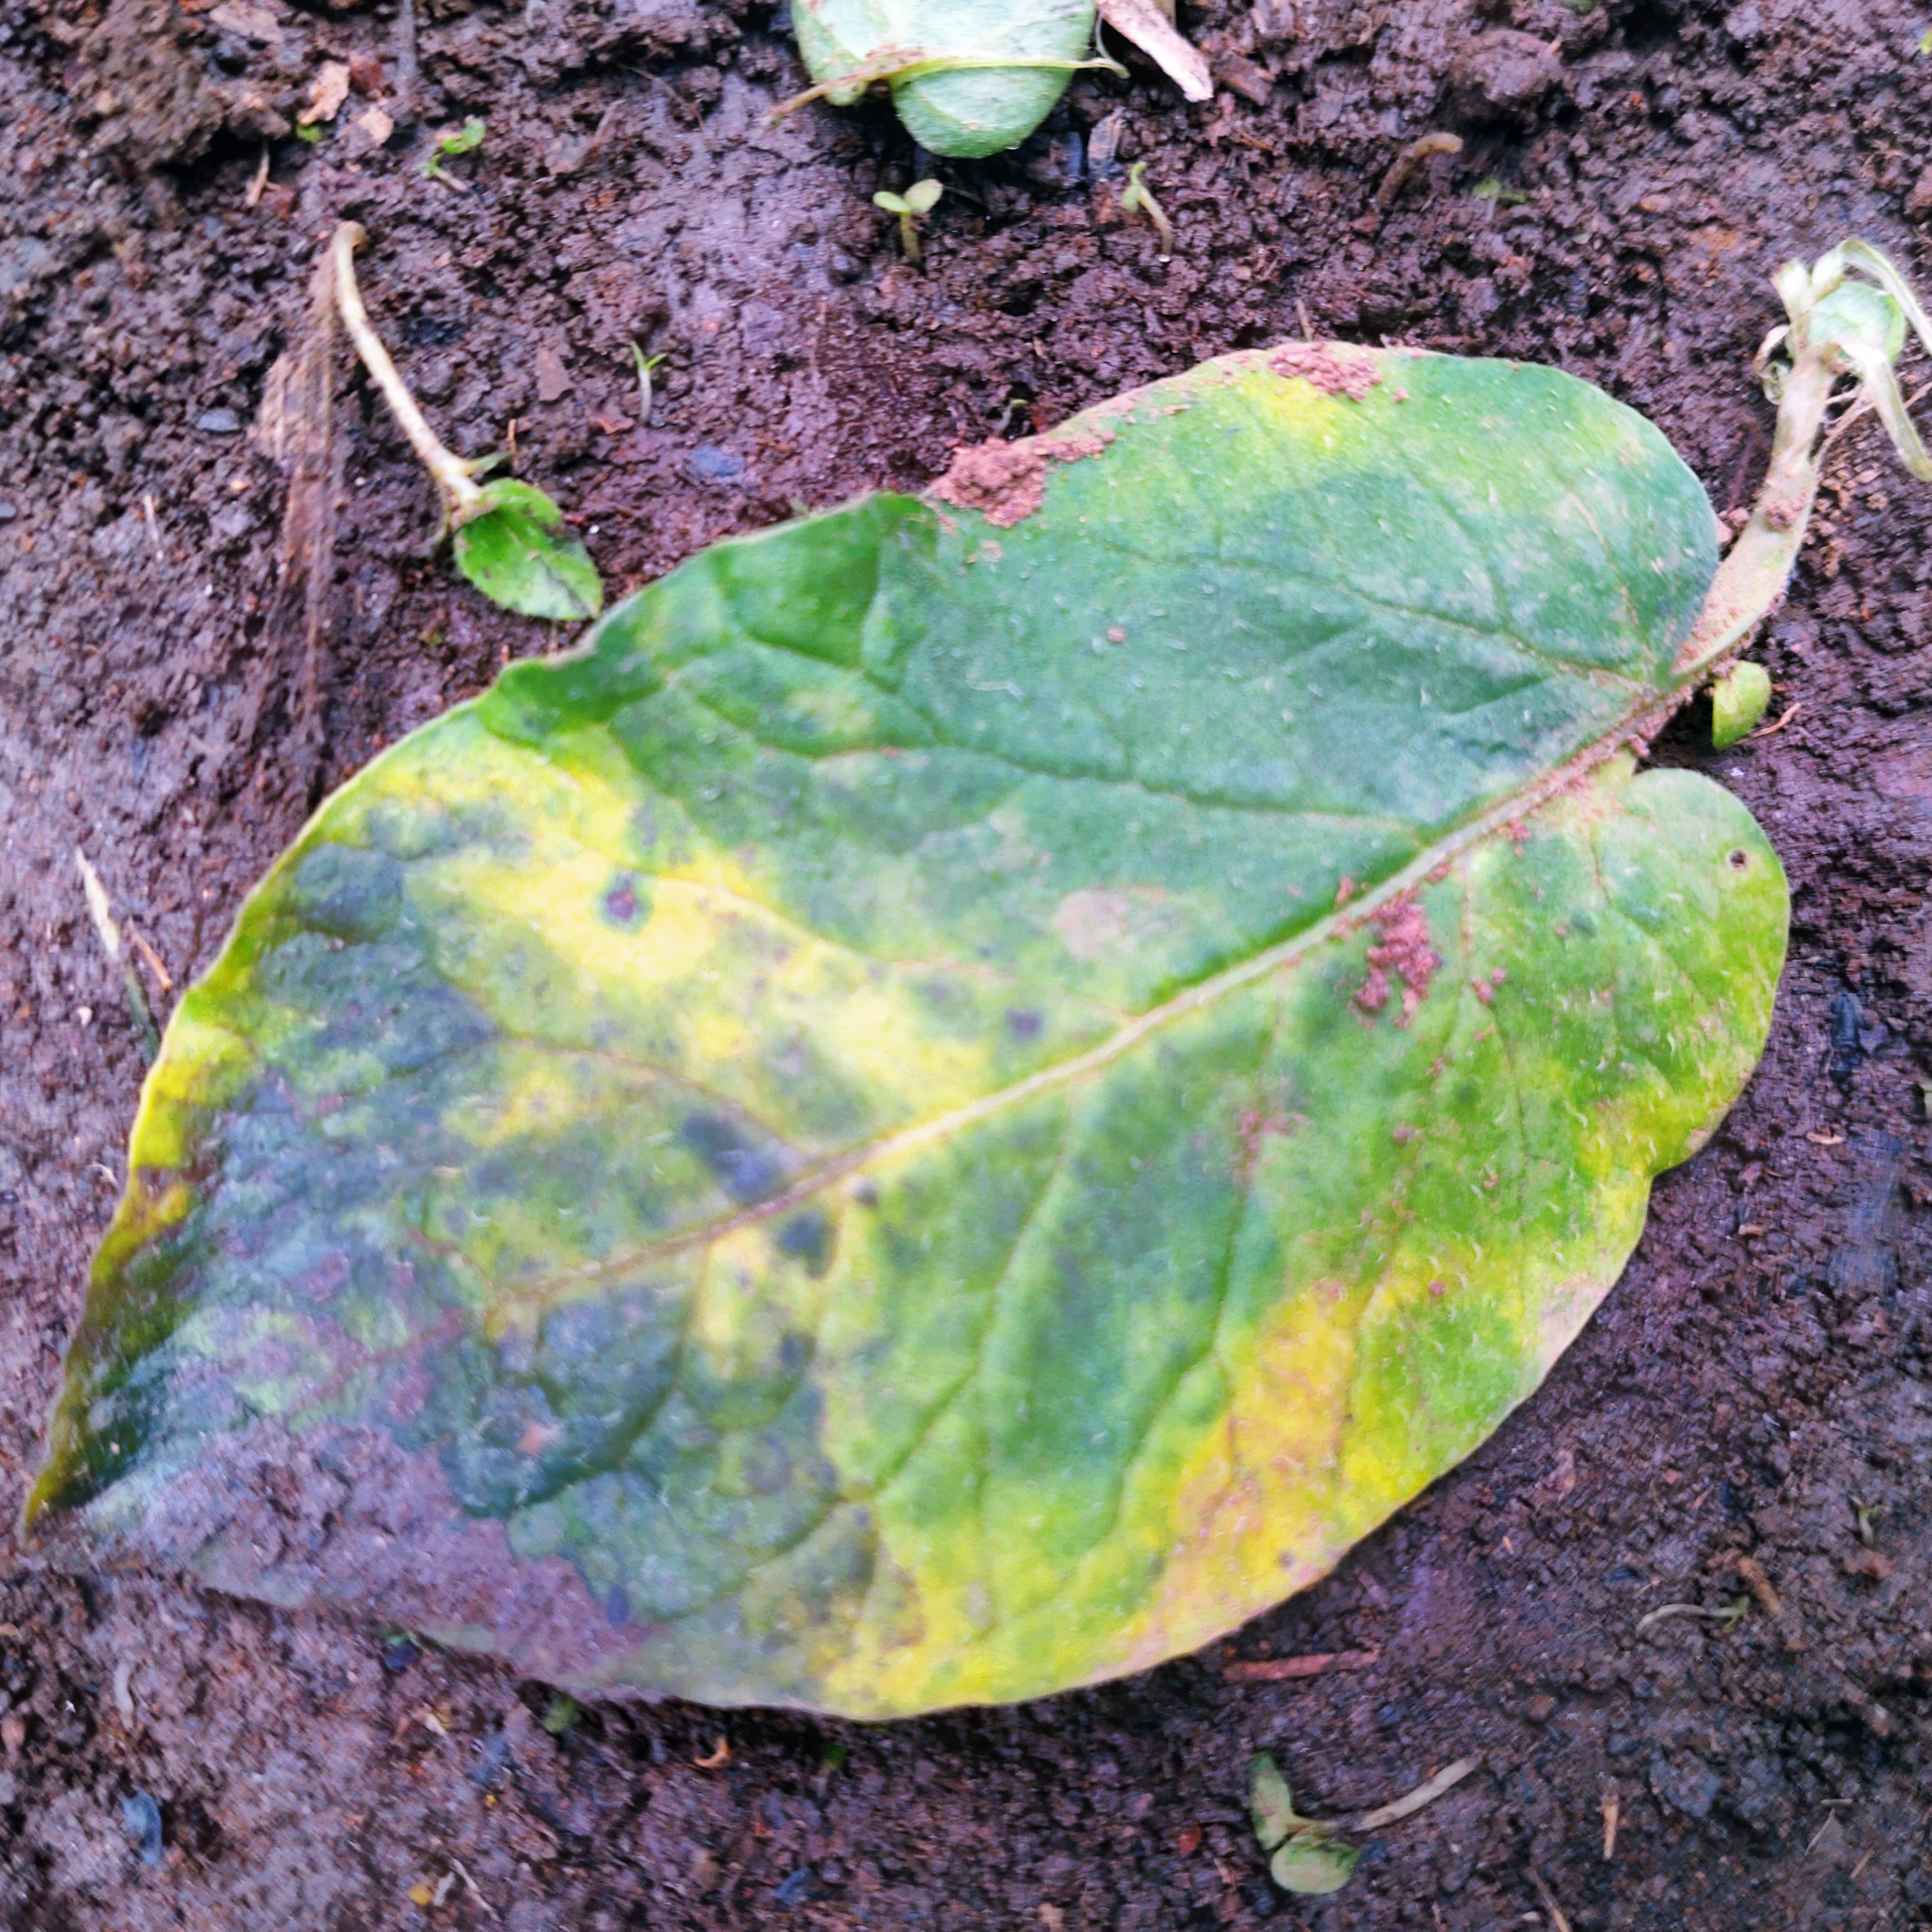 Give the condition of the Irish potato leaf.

late blight
